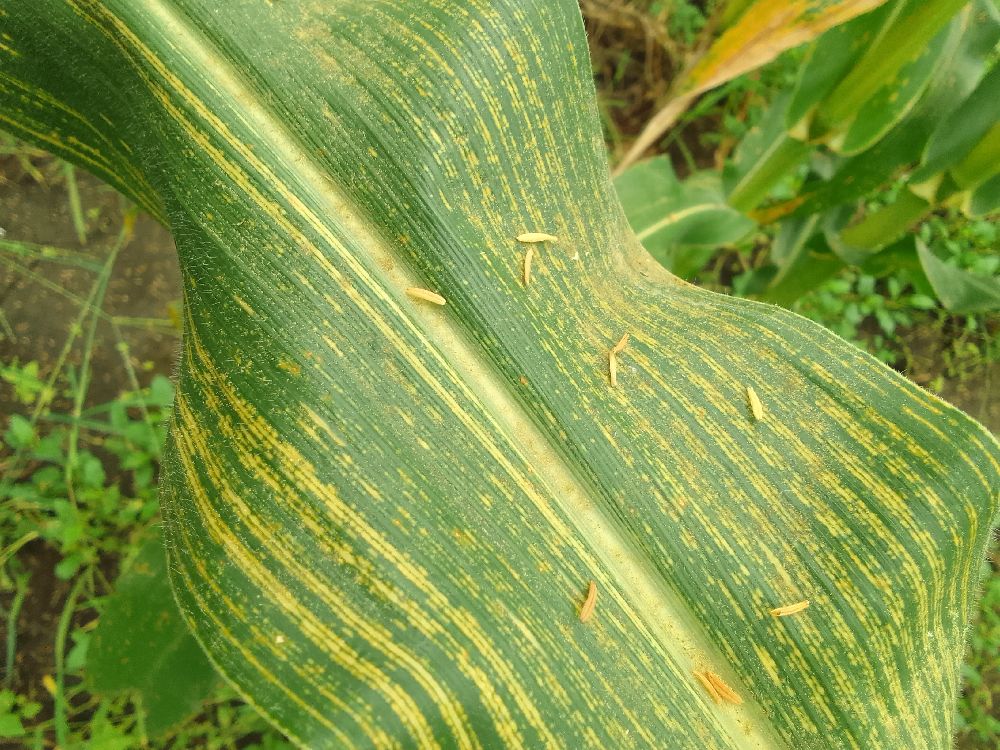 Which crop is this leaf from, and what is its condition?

maize, maize streak virus
